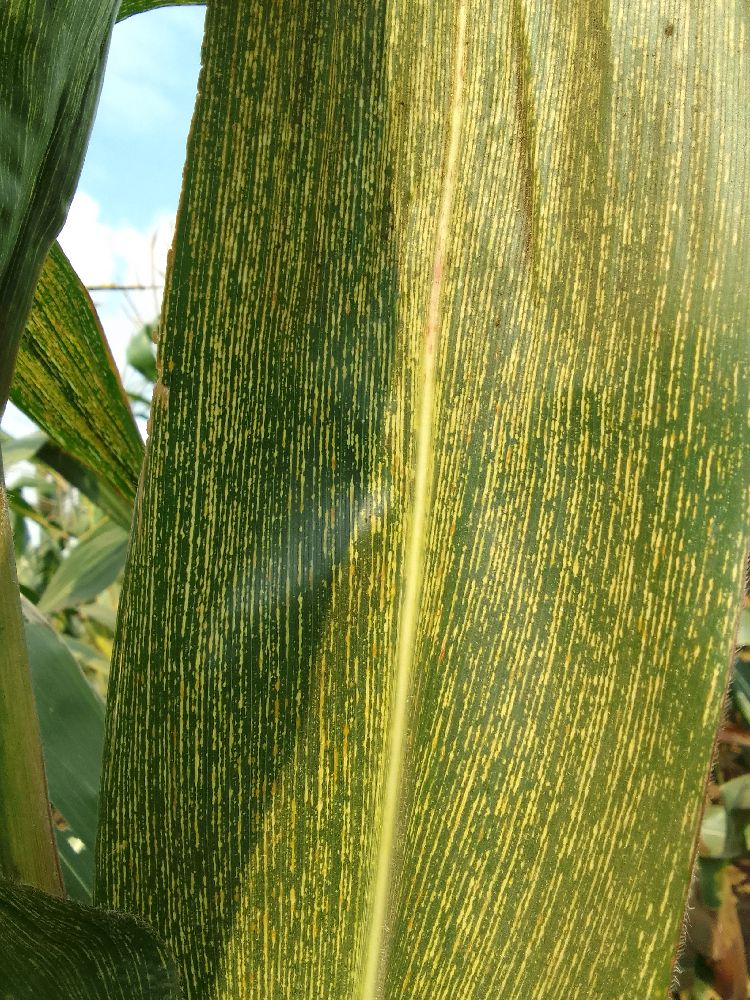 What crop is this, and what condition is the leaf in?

maize, maize streak virus
